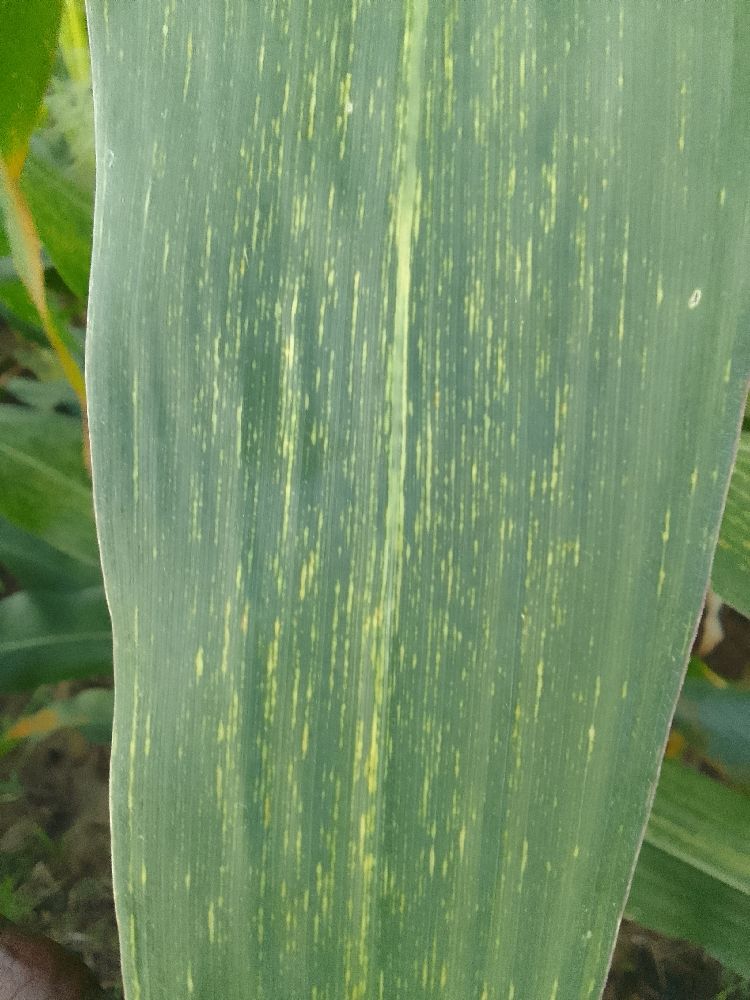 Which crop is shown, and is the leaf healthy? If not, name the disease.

maize, maize streak virus
